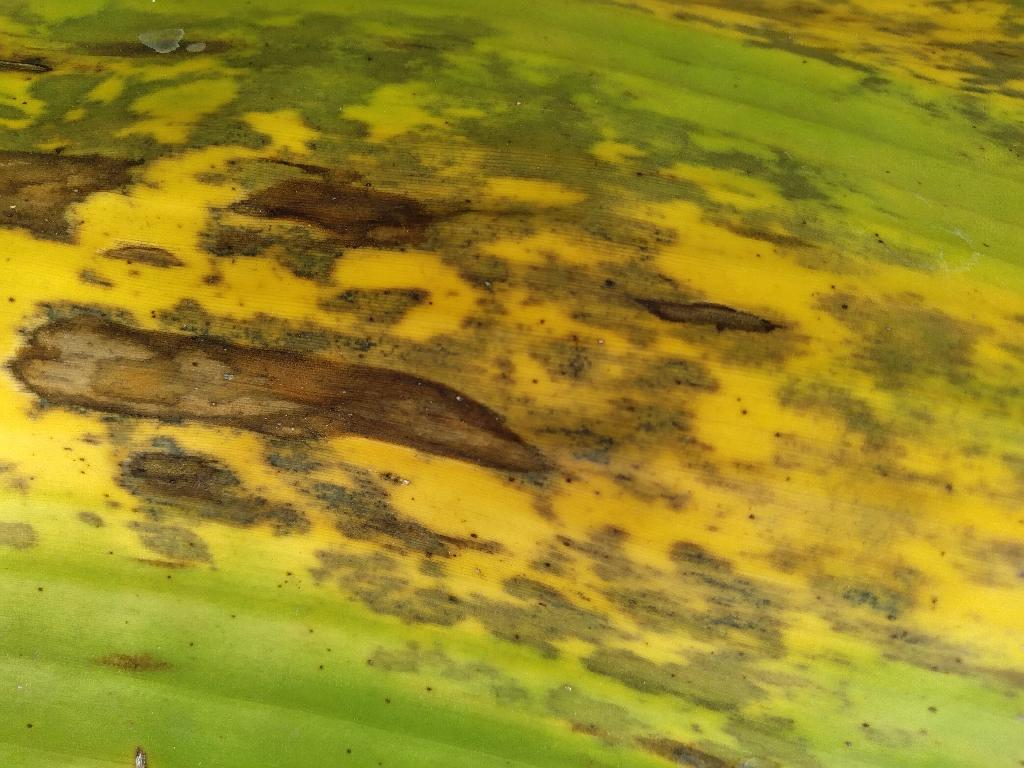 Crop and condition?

banana, black sigatoka
